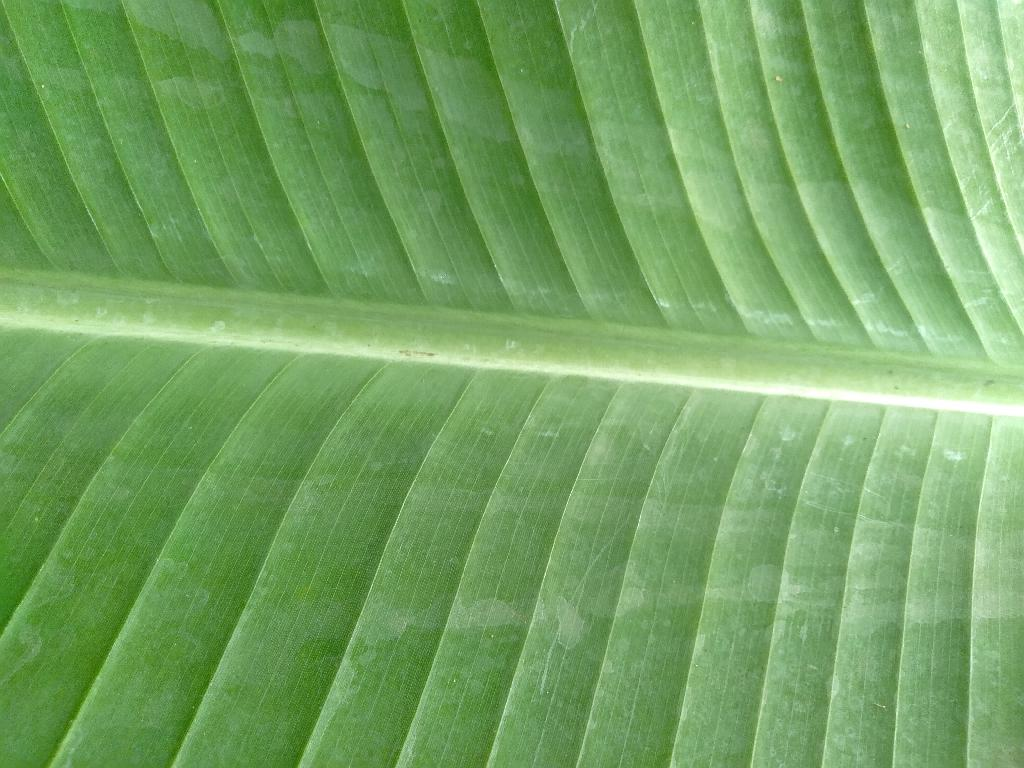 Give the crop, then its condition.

banana, healthy
